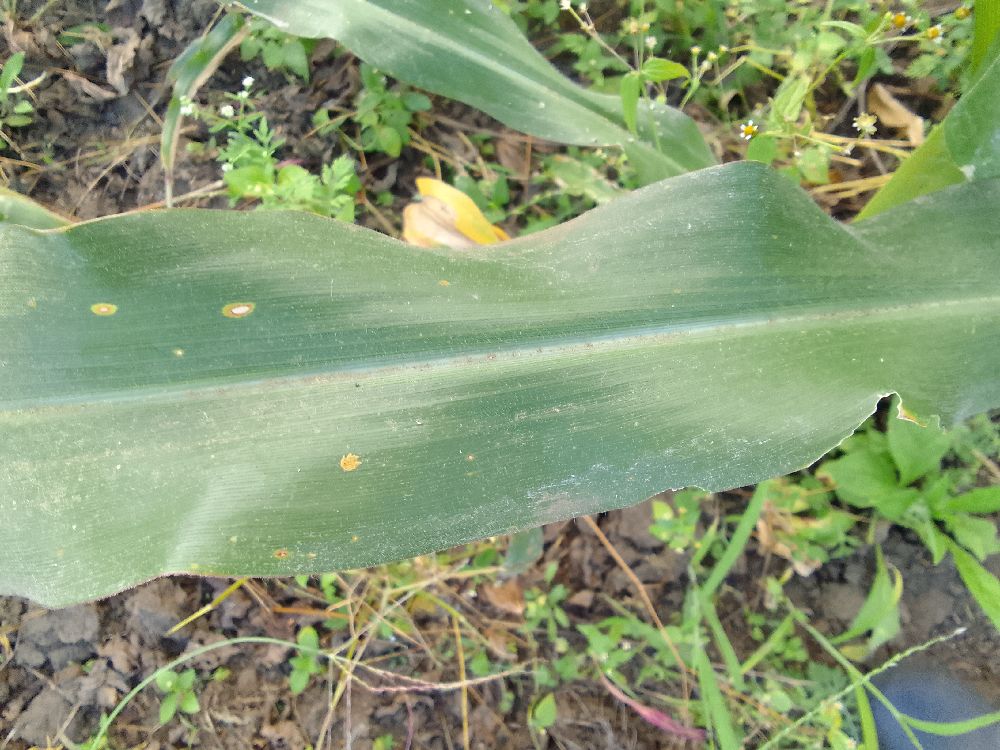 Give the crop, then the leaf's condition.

maize, healthy
